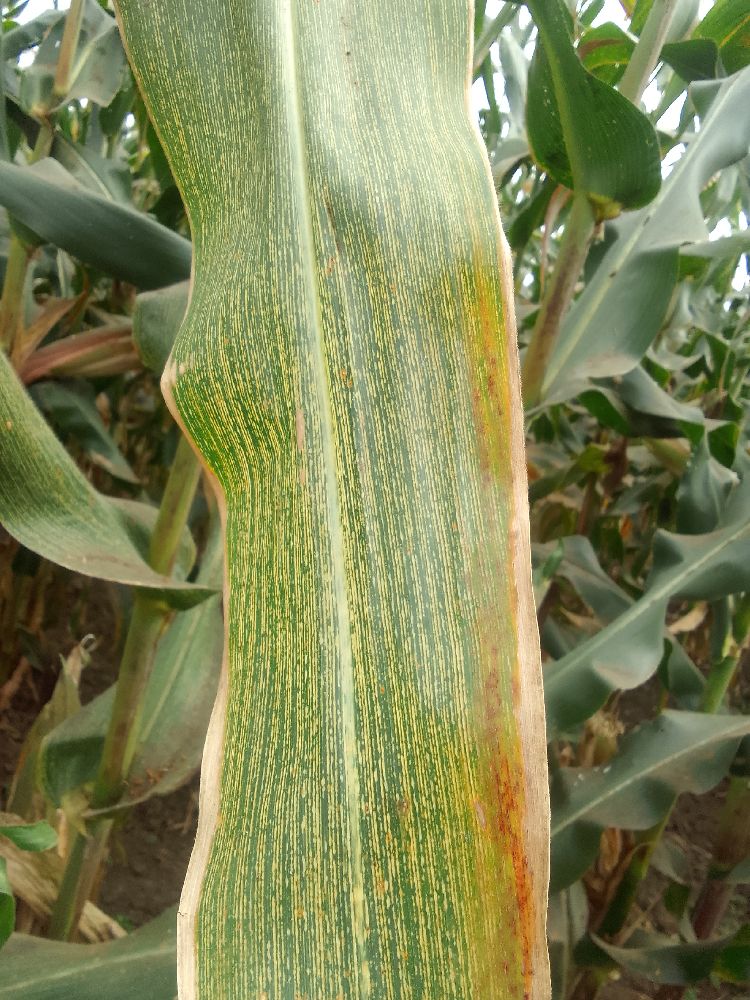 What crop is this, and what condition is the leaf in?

maize, maize streak virus
